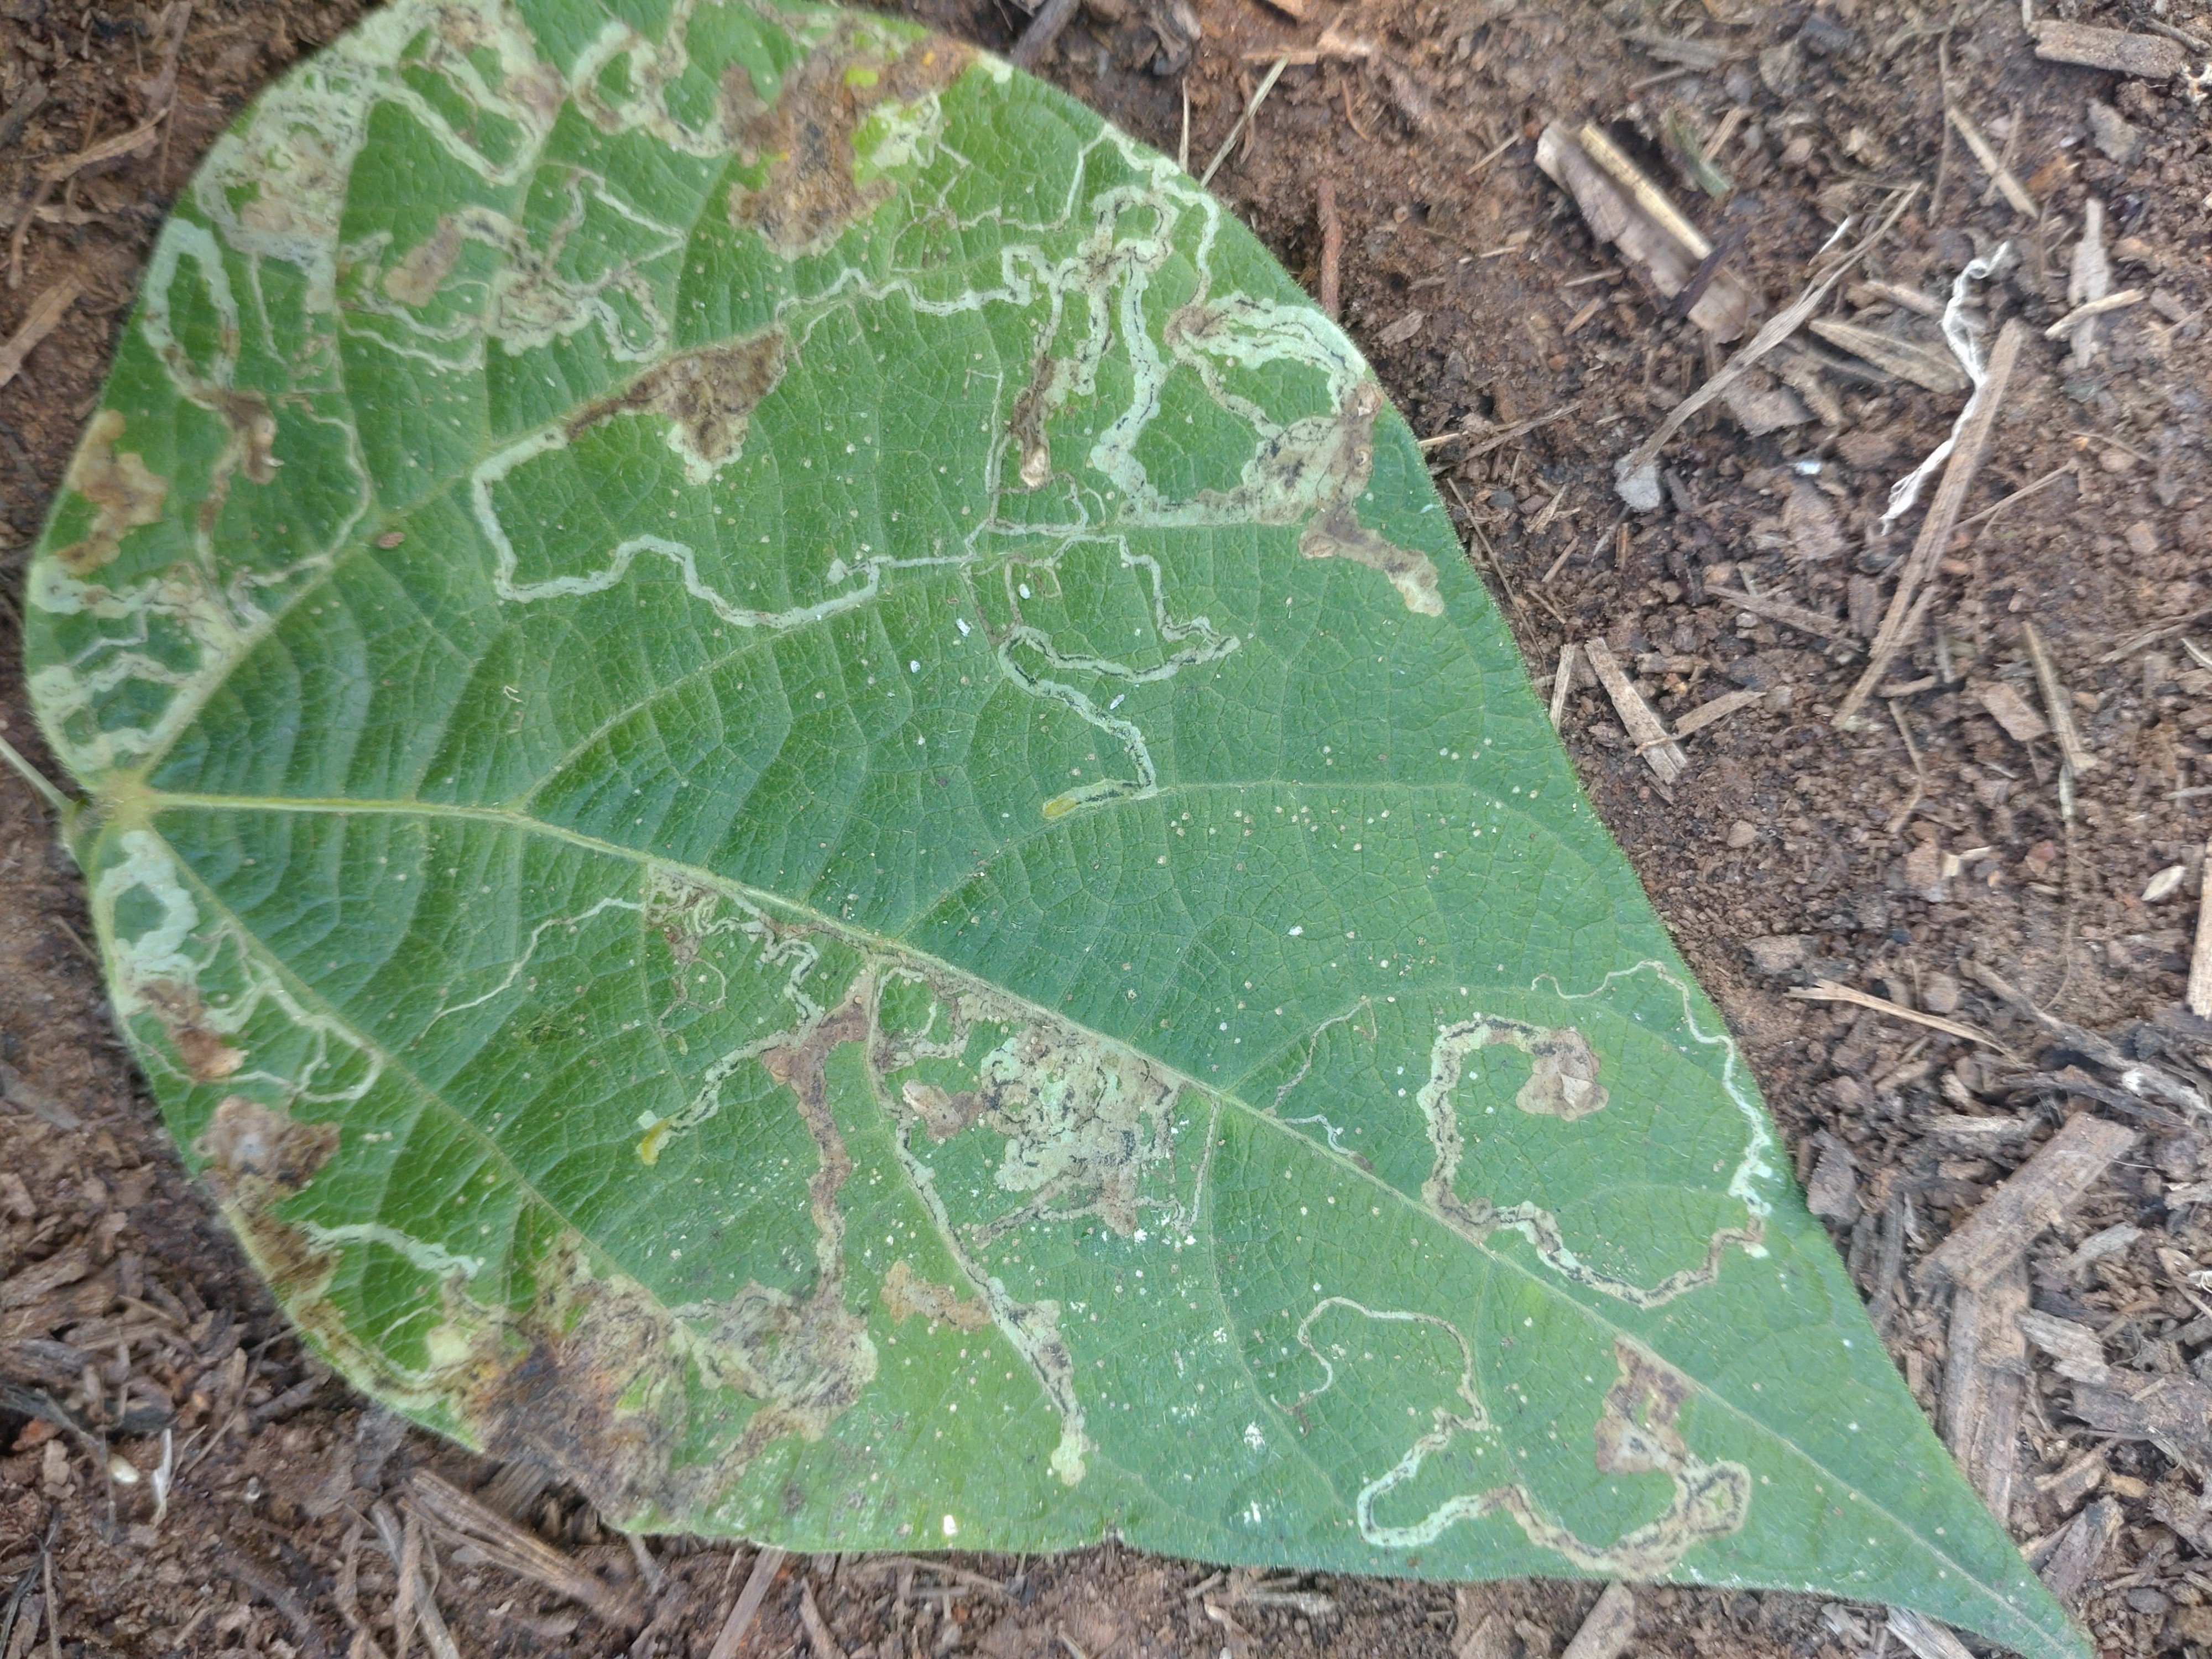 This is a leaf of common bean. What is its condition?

anthracnose
